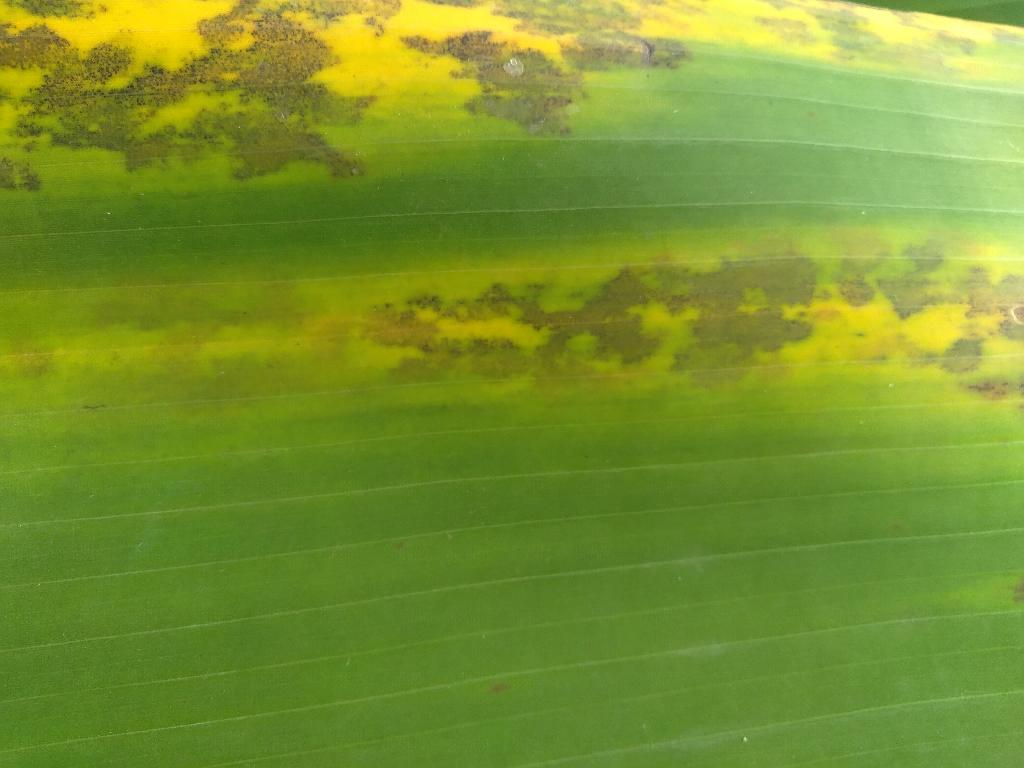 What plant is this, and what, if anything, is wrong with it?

banana, black sigatoka
